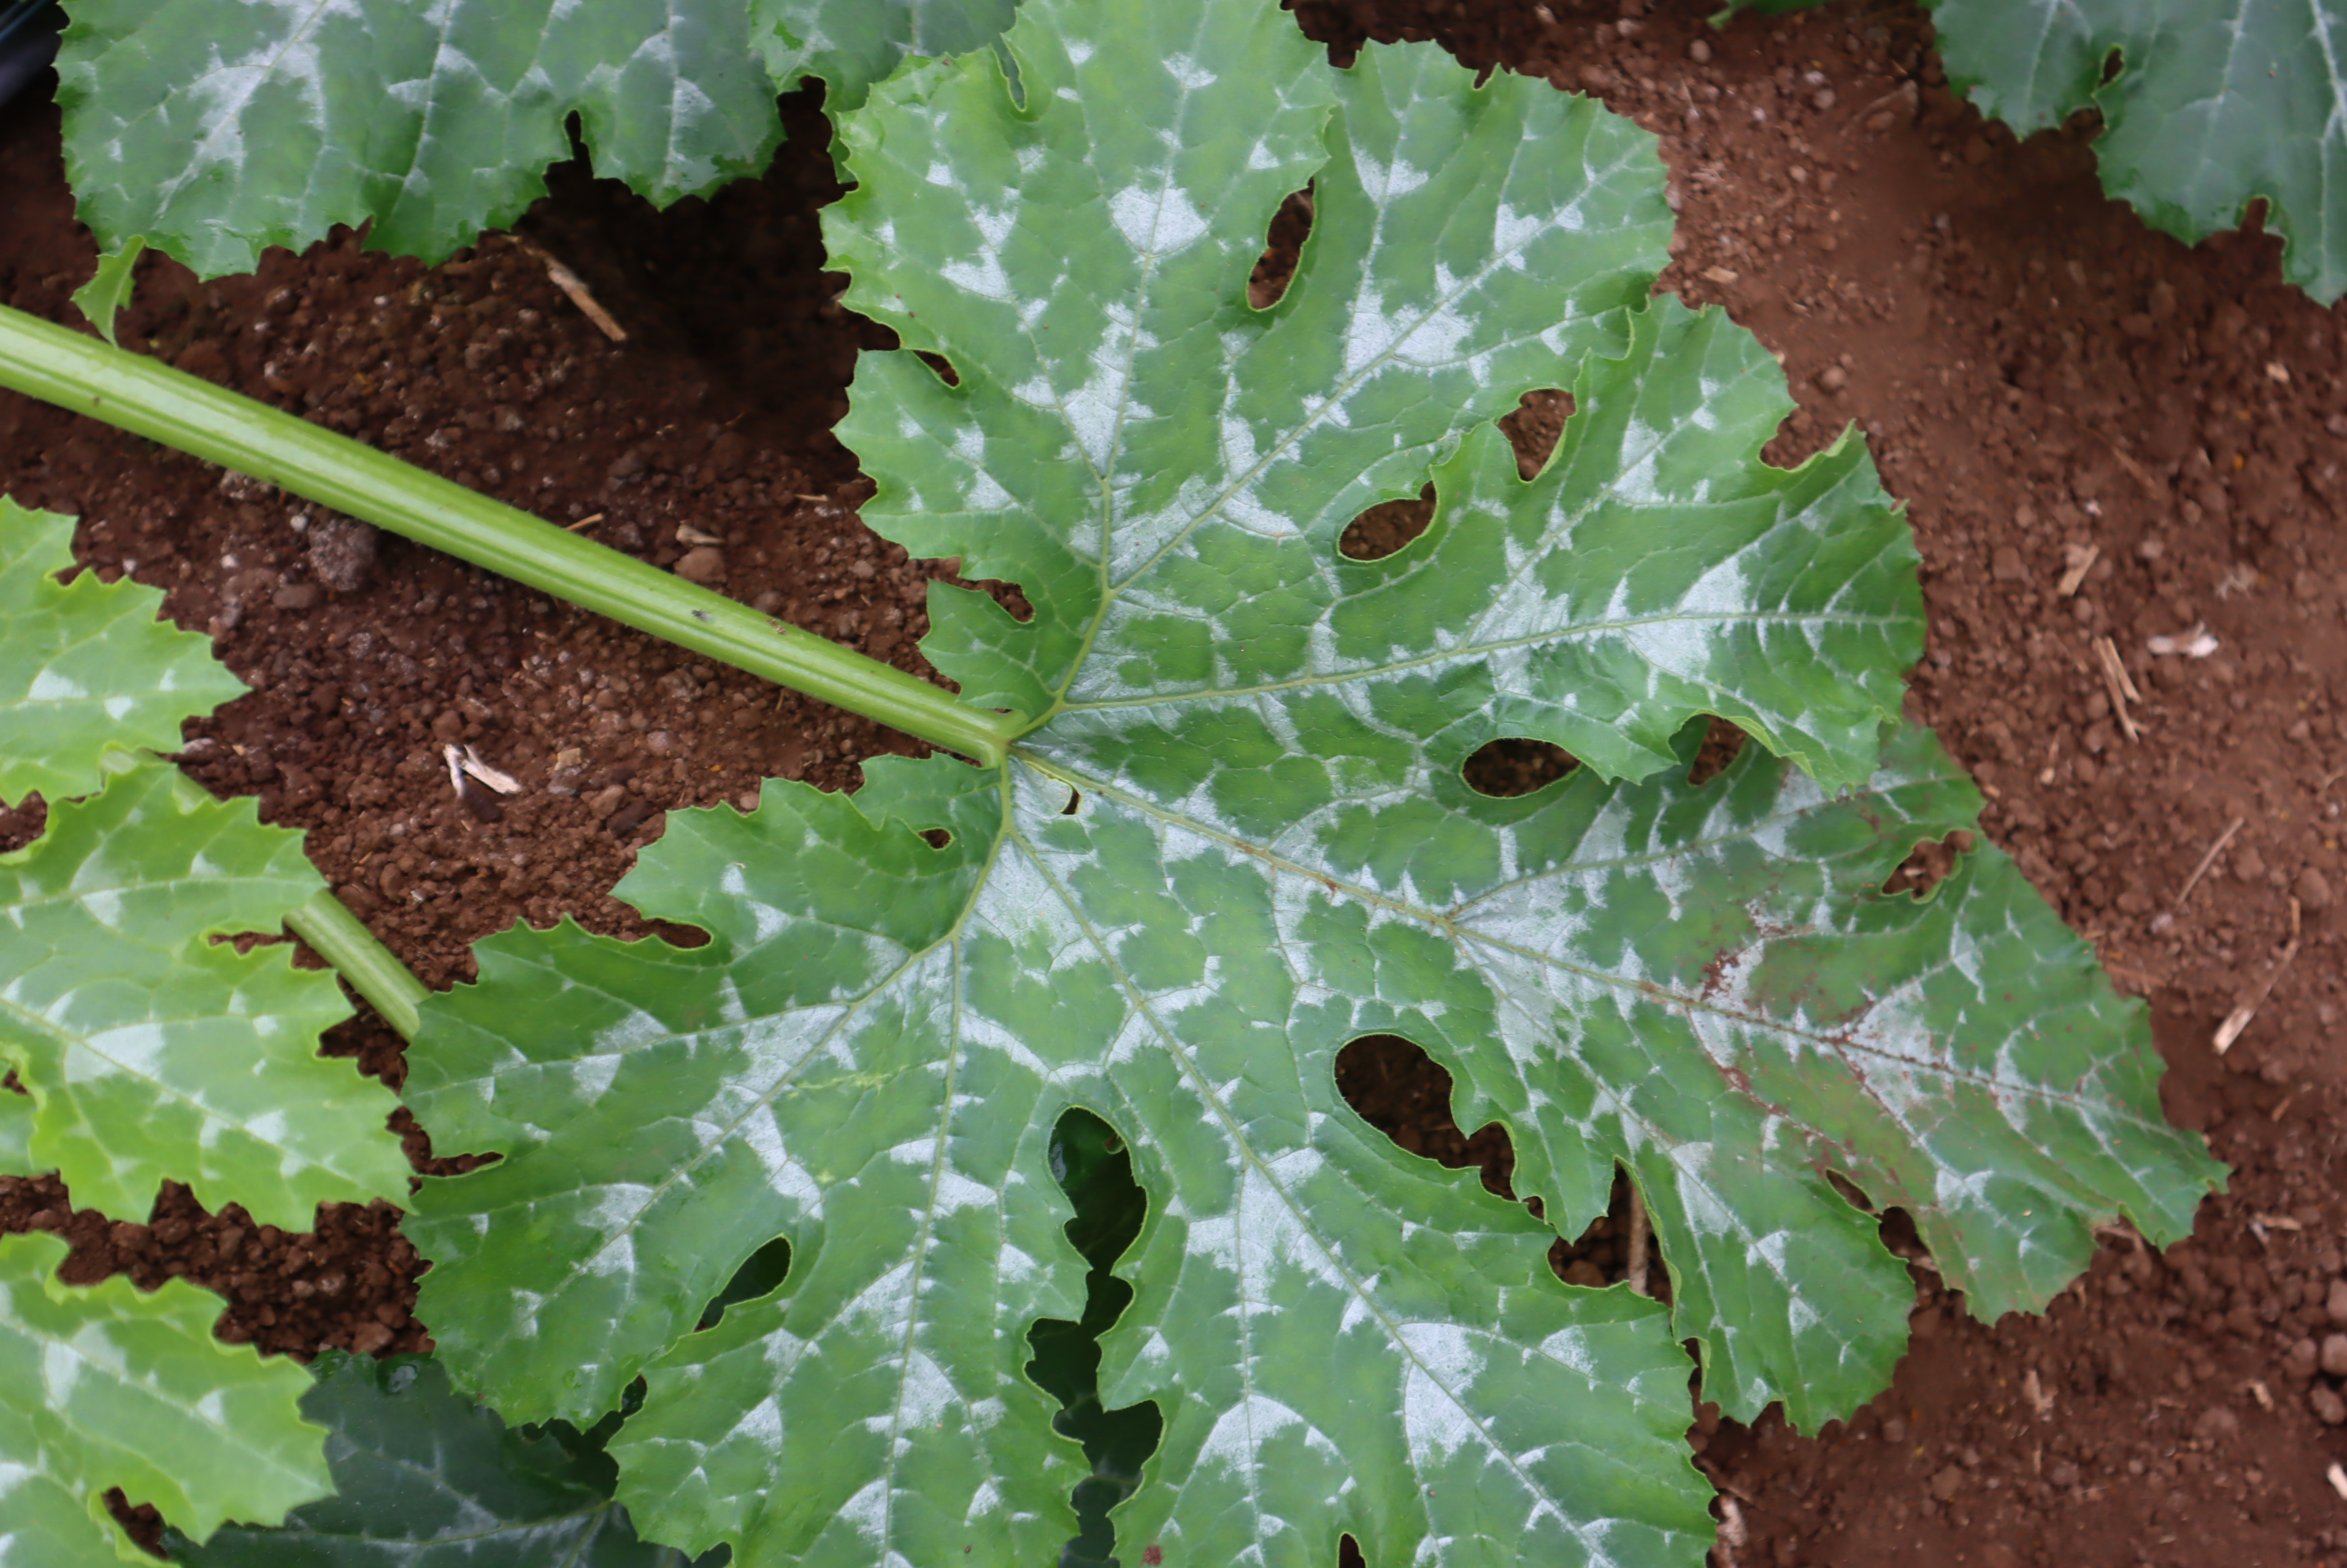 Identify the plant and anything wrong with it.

zucchini, healthy
